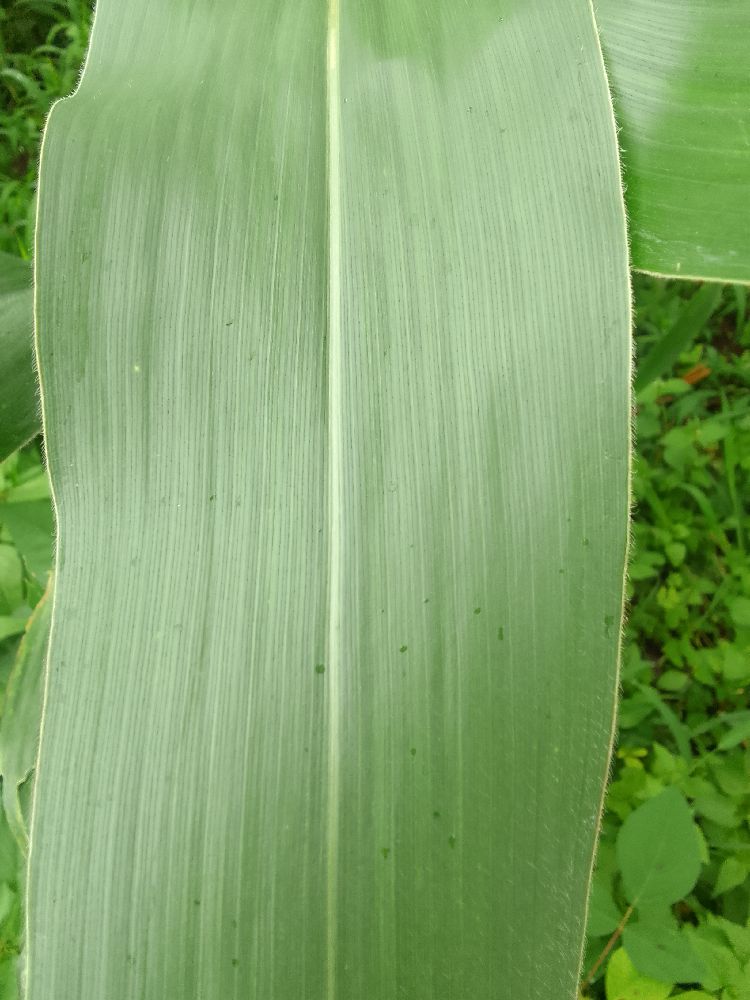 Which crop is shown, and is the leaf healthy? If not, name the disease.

maize, healthy
